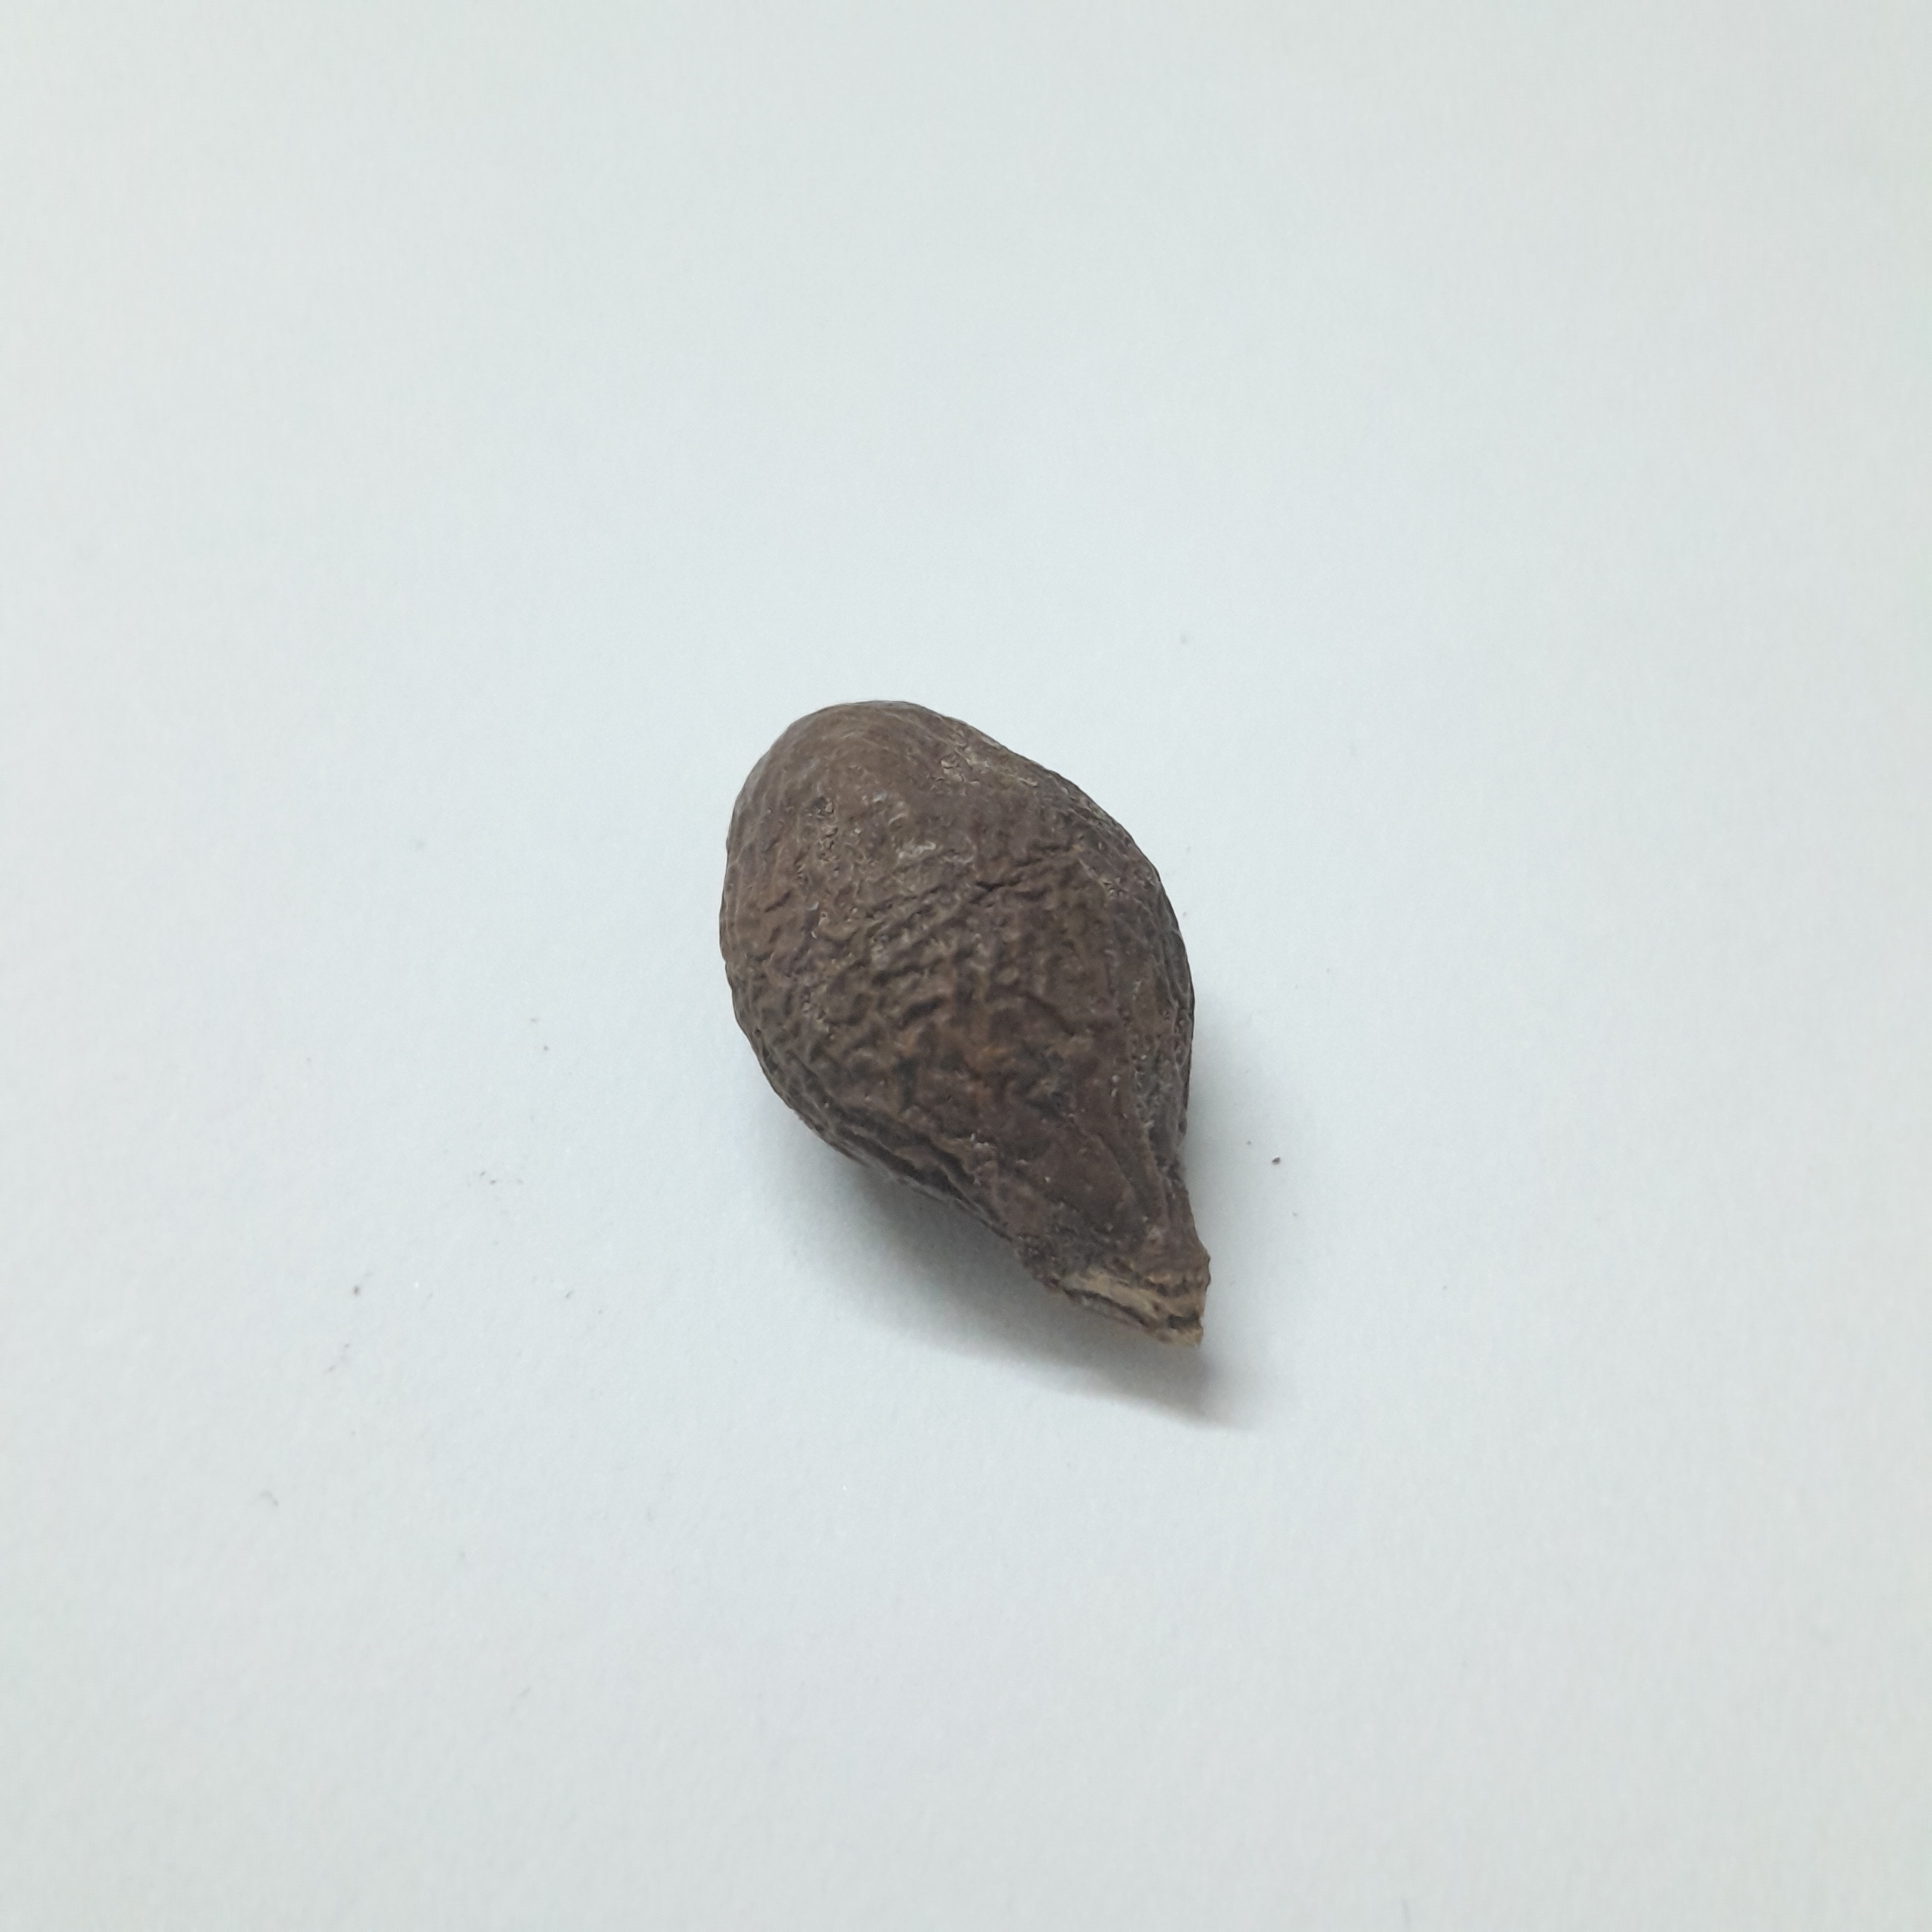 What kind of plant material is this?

niranjanphal
